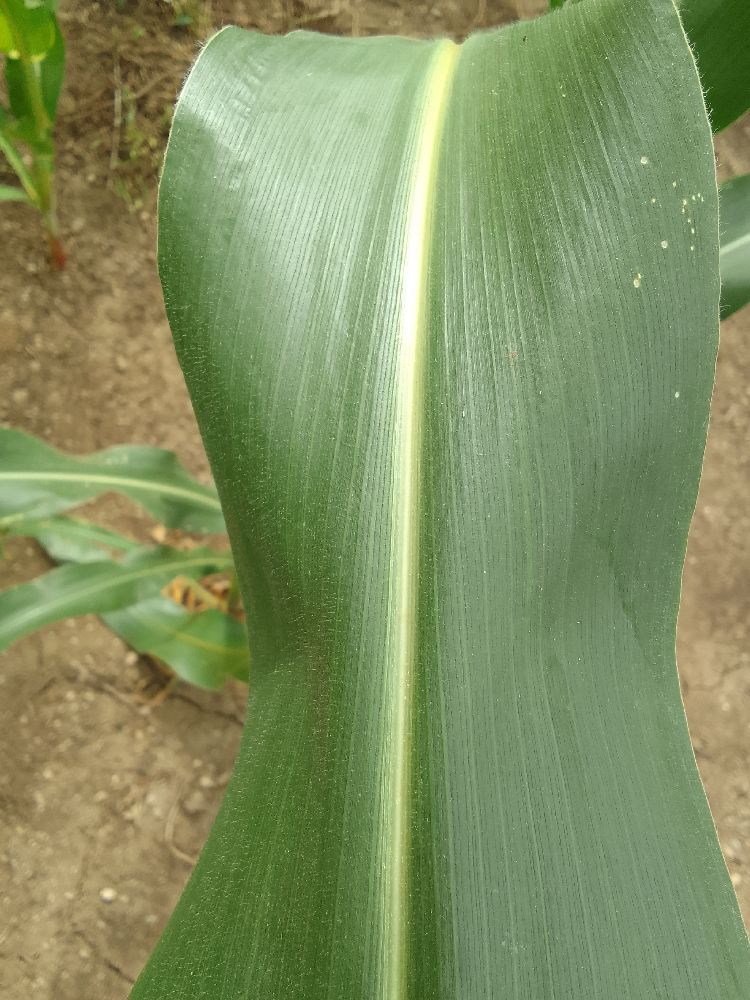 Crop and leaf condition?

maize, healthy
